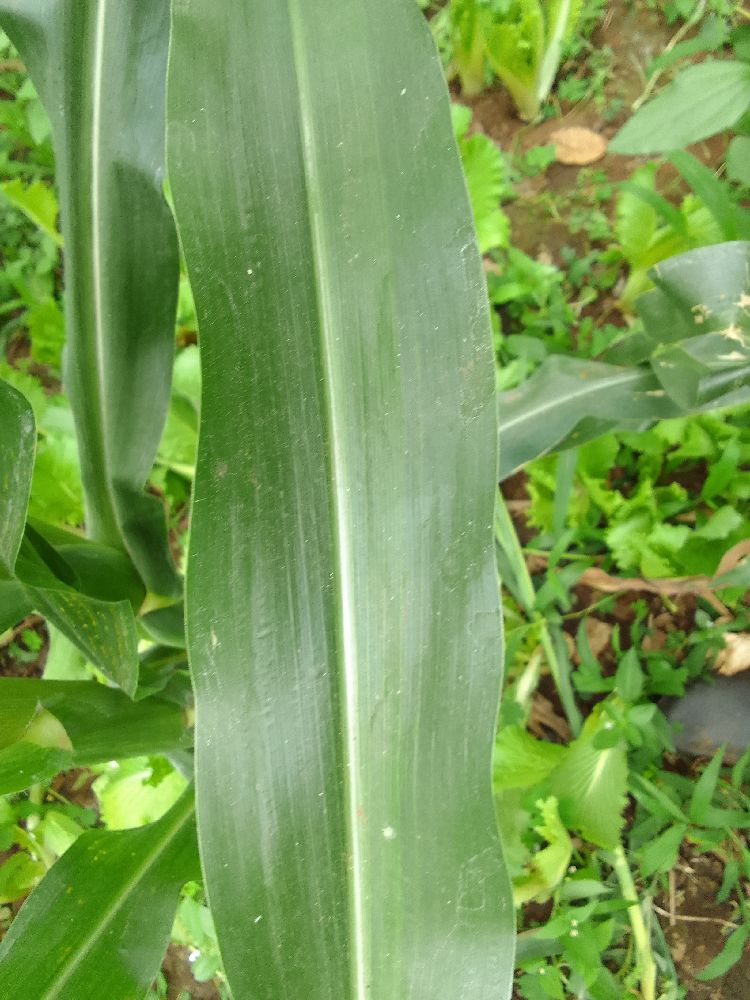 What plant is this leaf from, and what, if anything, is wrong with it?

maize, healthy
